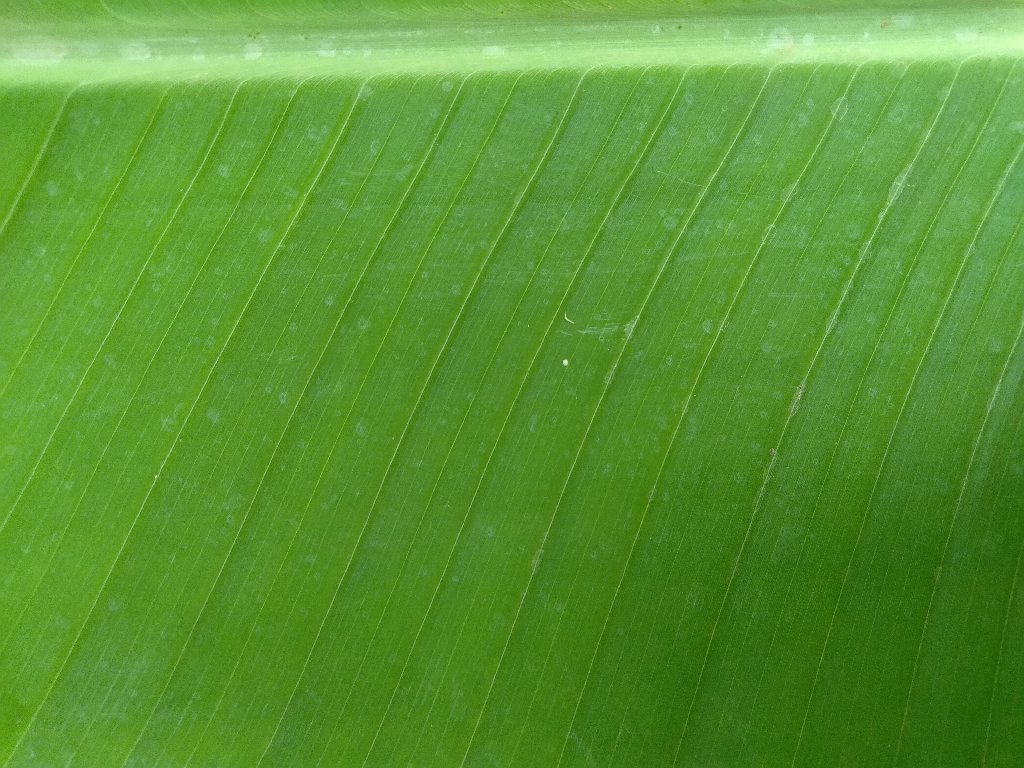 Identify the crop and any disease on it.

banana, healthy
